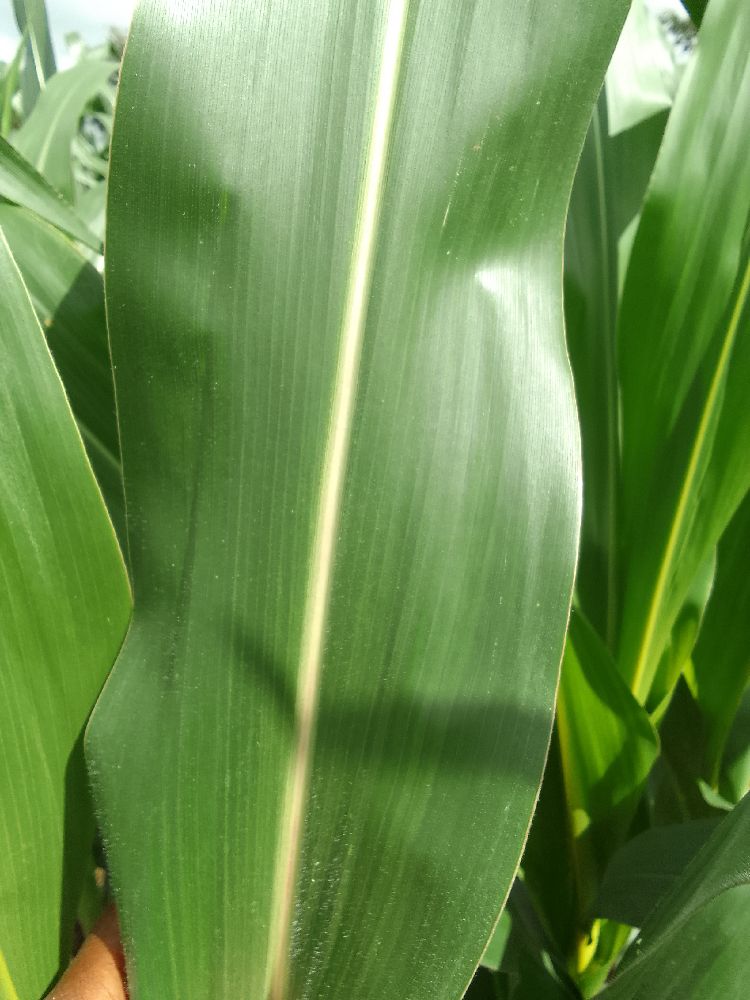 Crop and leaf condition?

maize, healthy
